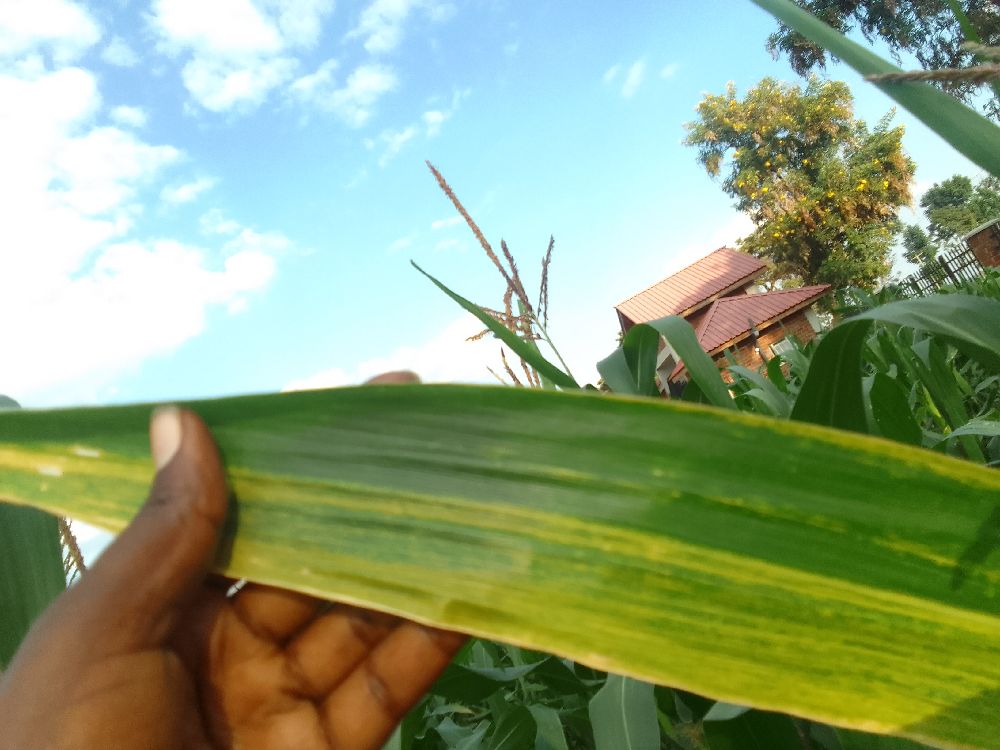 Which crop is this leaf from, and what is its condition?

maize, maize lethal necrosis
